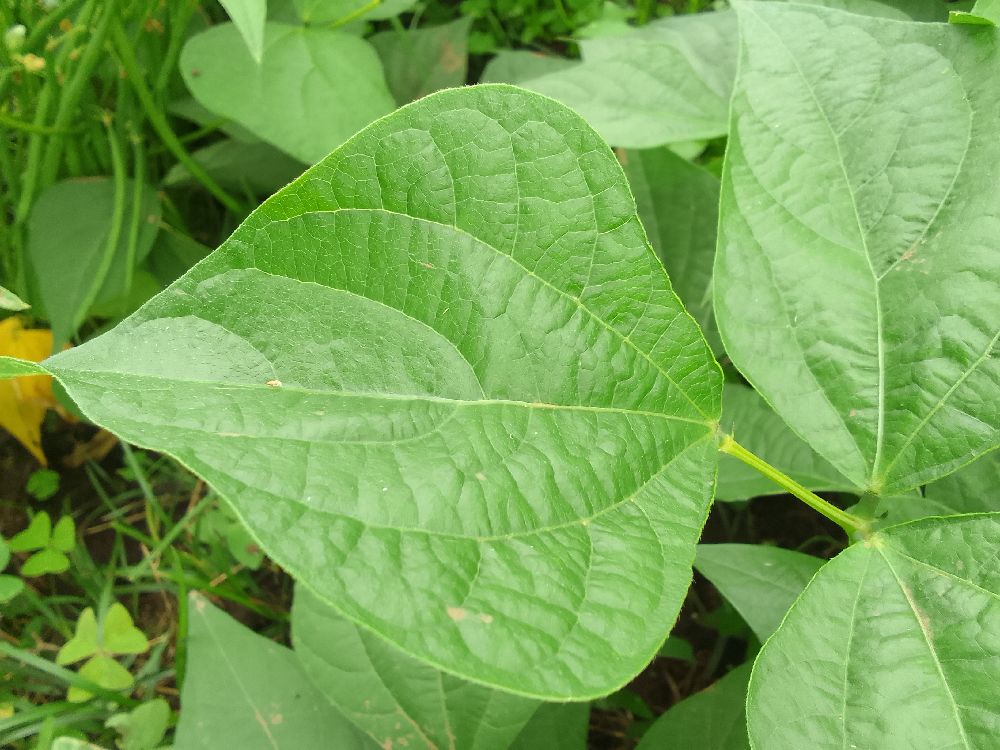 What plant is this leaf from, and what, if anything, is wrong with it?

common bean, healthy
